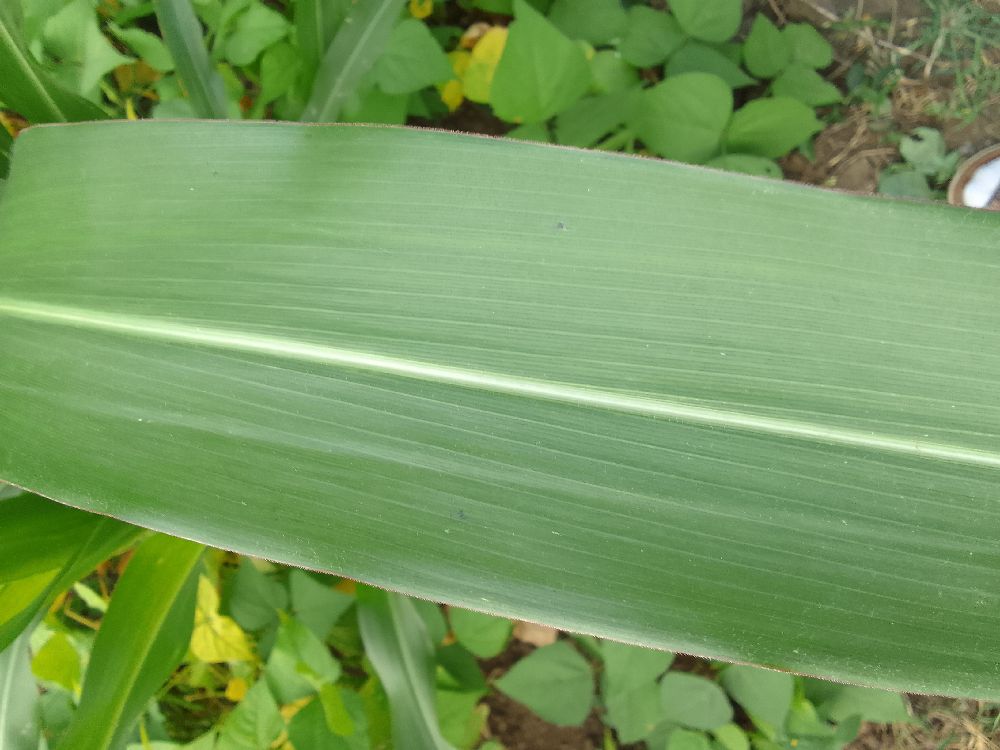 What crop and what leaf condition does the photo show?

maize, healthy
